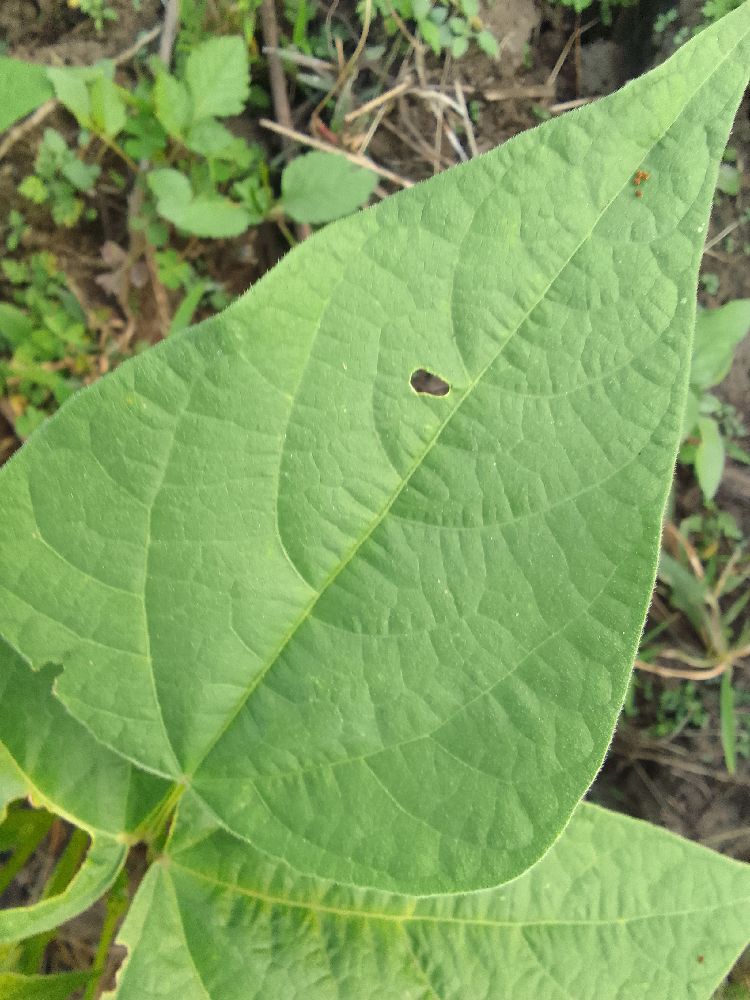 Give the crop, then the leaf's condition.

common bean, healthy
